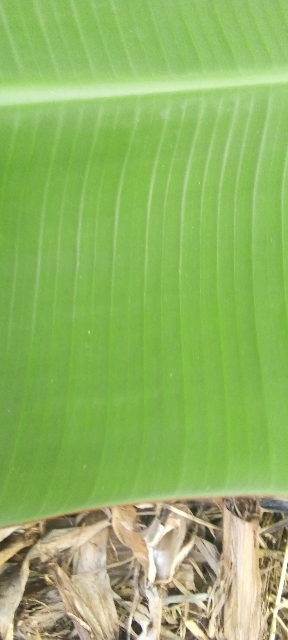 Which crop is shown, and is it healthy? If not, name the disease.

banana, healthy
